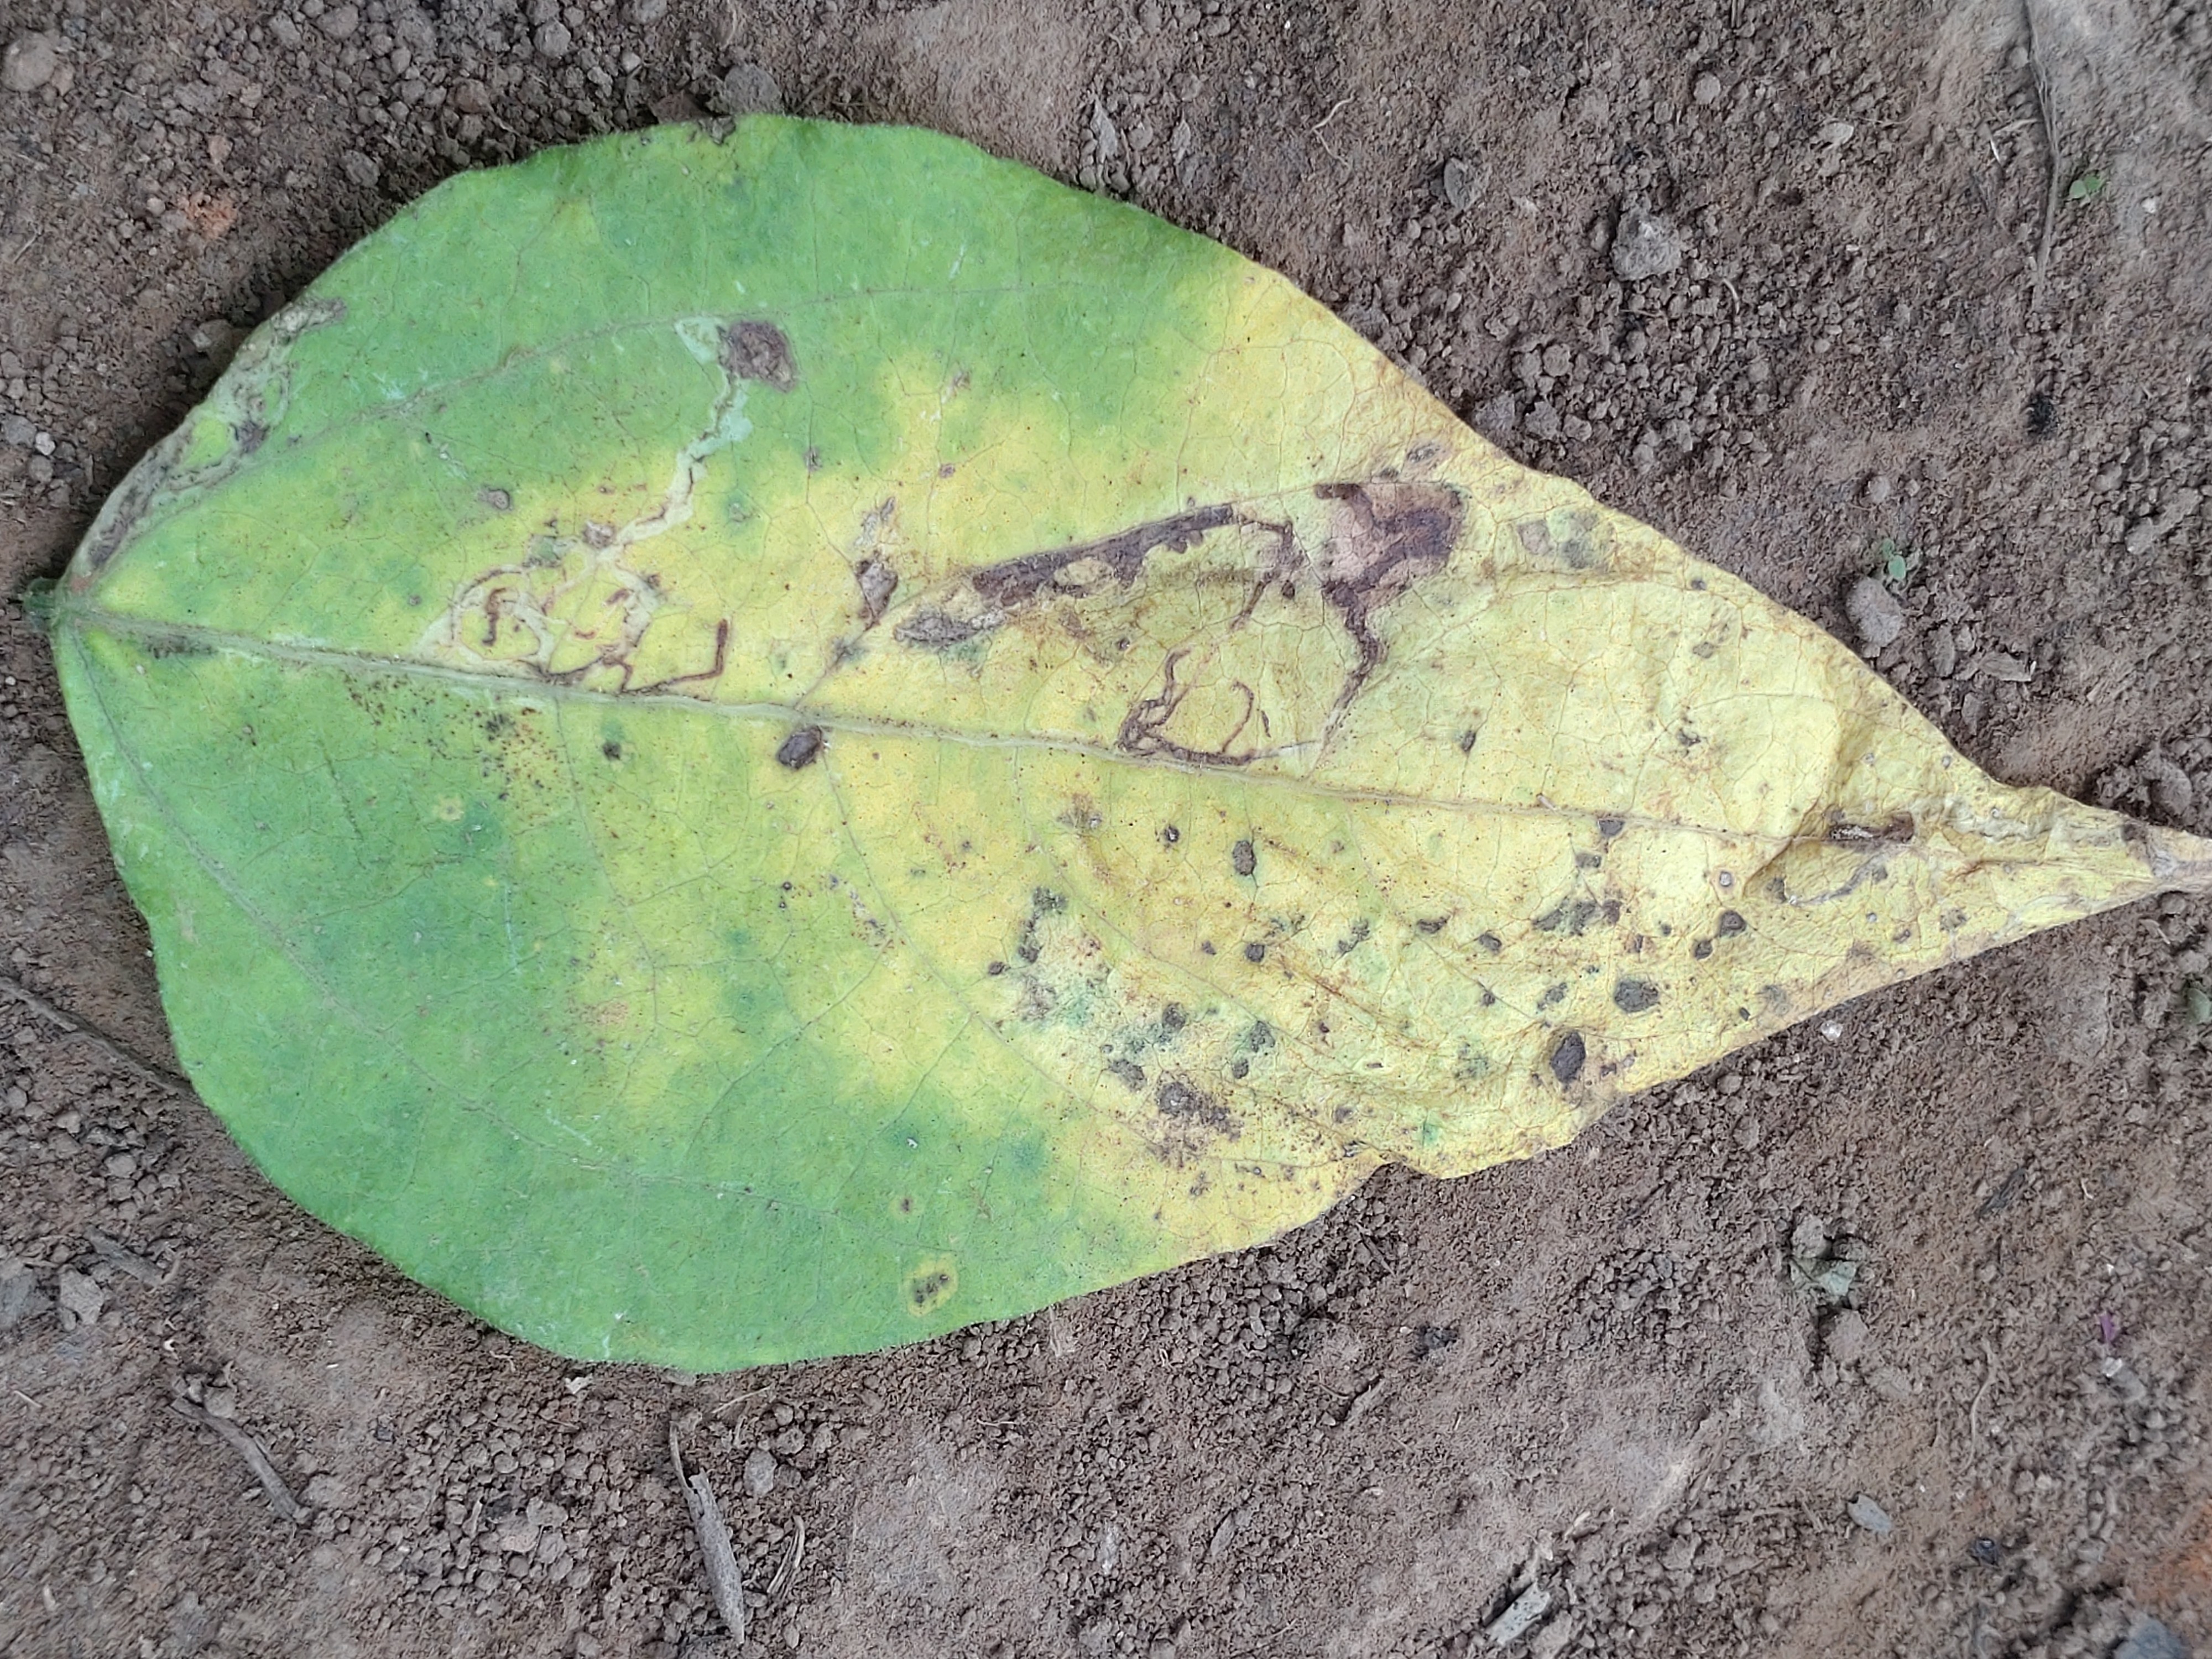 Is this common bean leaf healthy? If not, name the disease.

anthracnose
